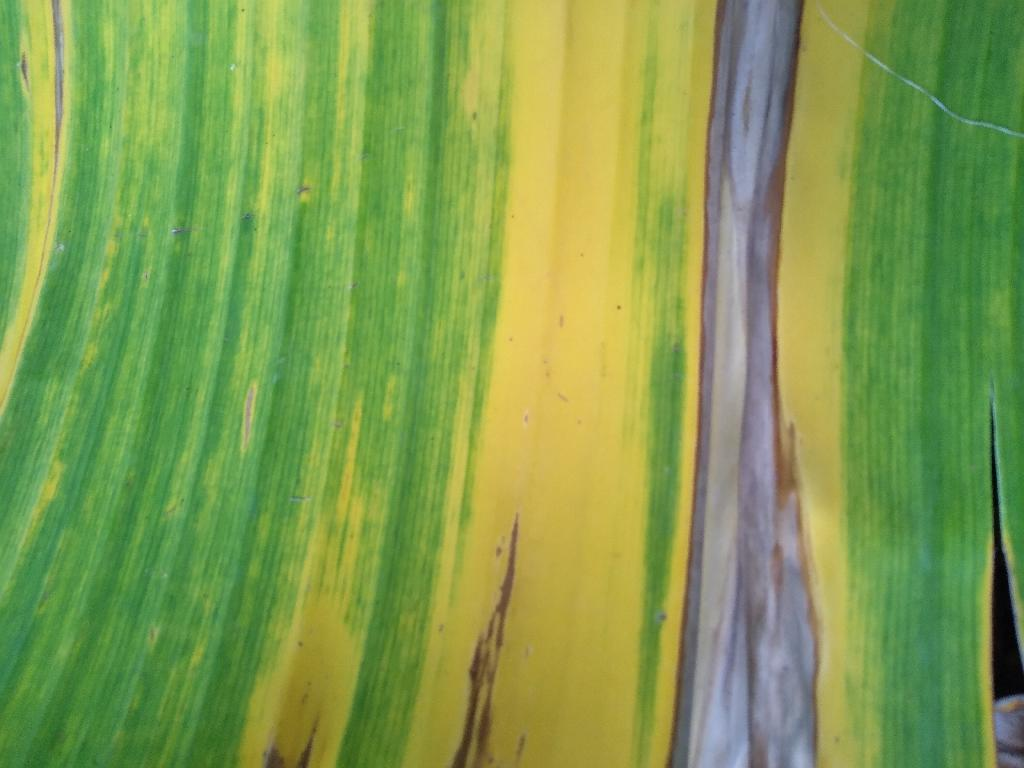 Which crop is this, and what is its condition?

banana, fusarium wilt race 1
